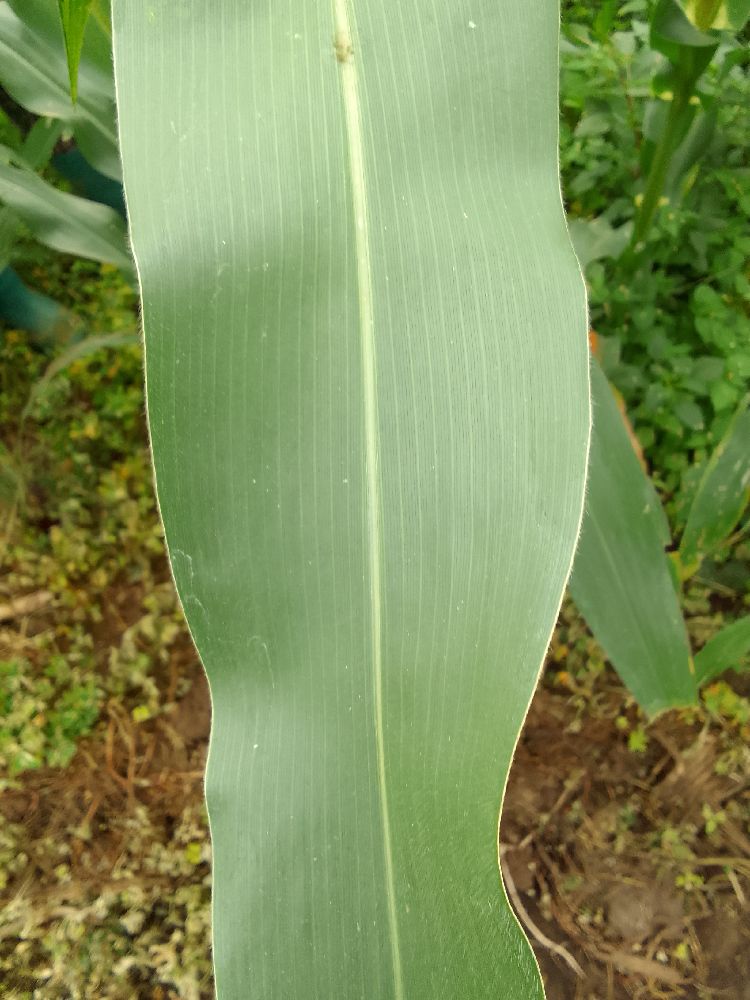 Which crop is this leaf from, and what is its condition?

maize, healthy
